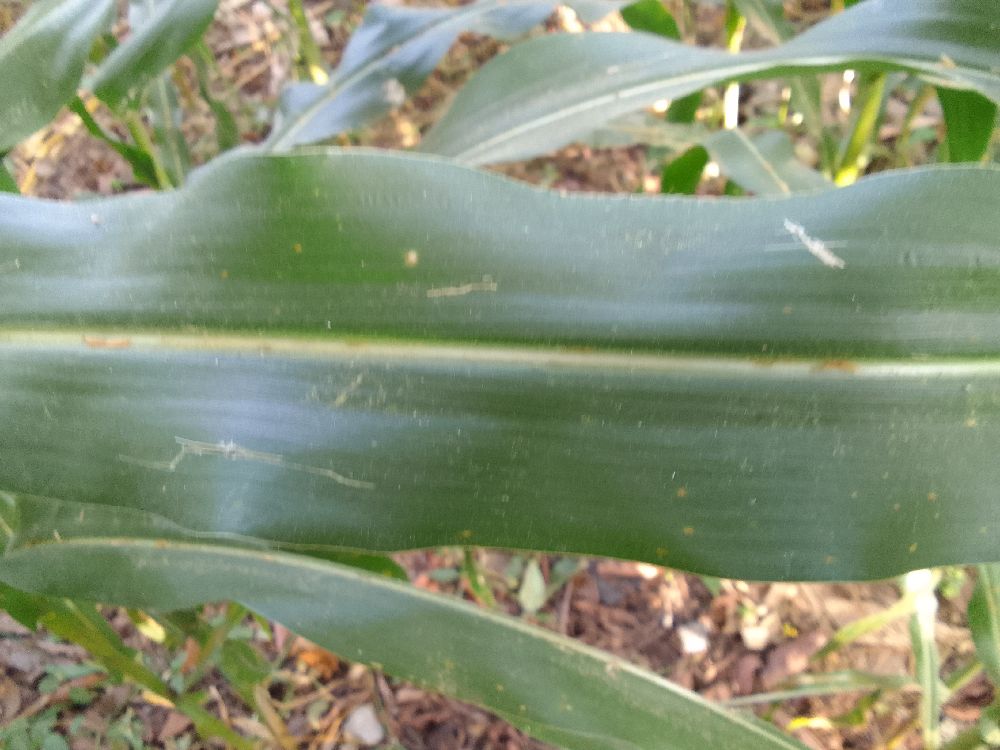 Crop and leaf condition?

maize, healthy
